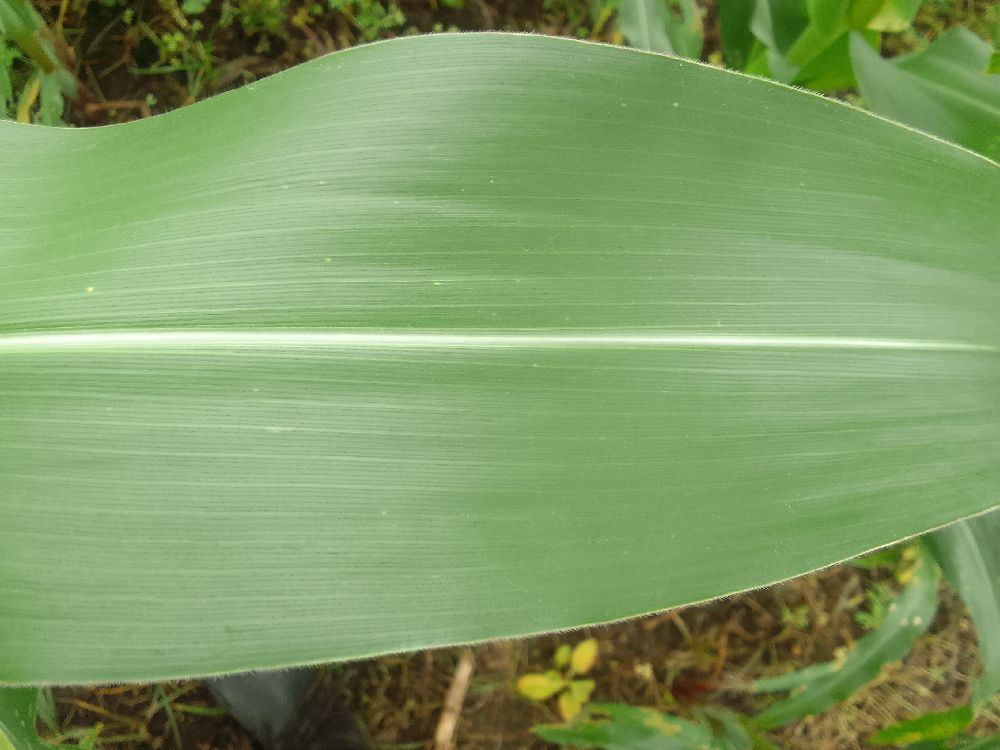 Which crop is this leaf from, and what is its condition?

maize, healthy
